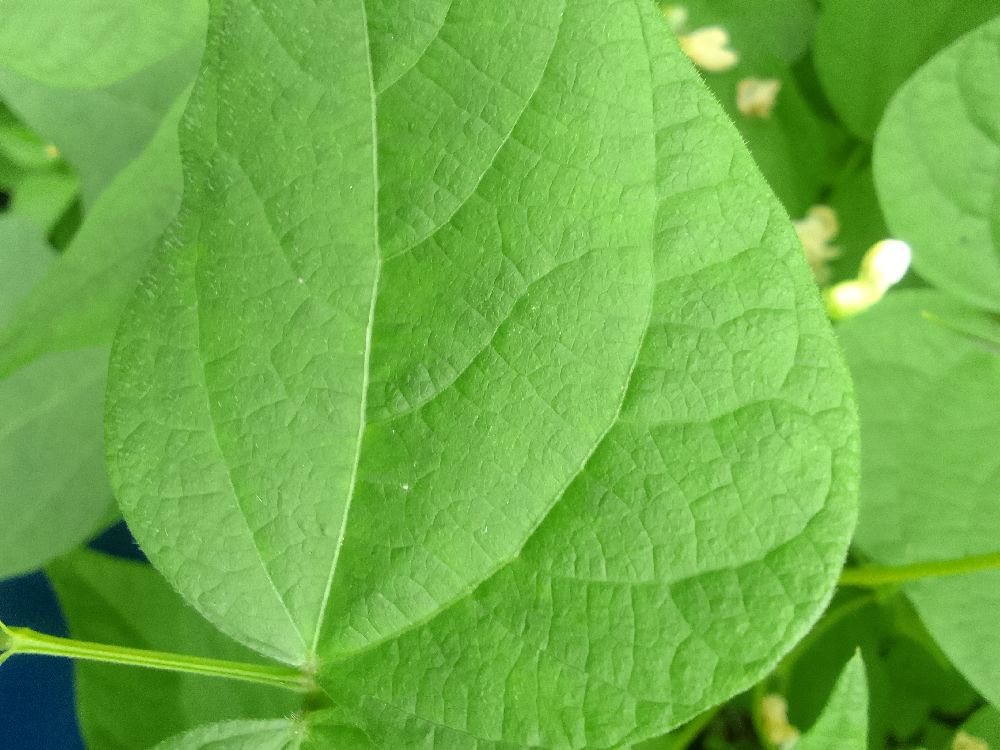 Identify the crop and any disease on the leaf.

common bean, healthy
